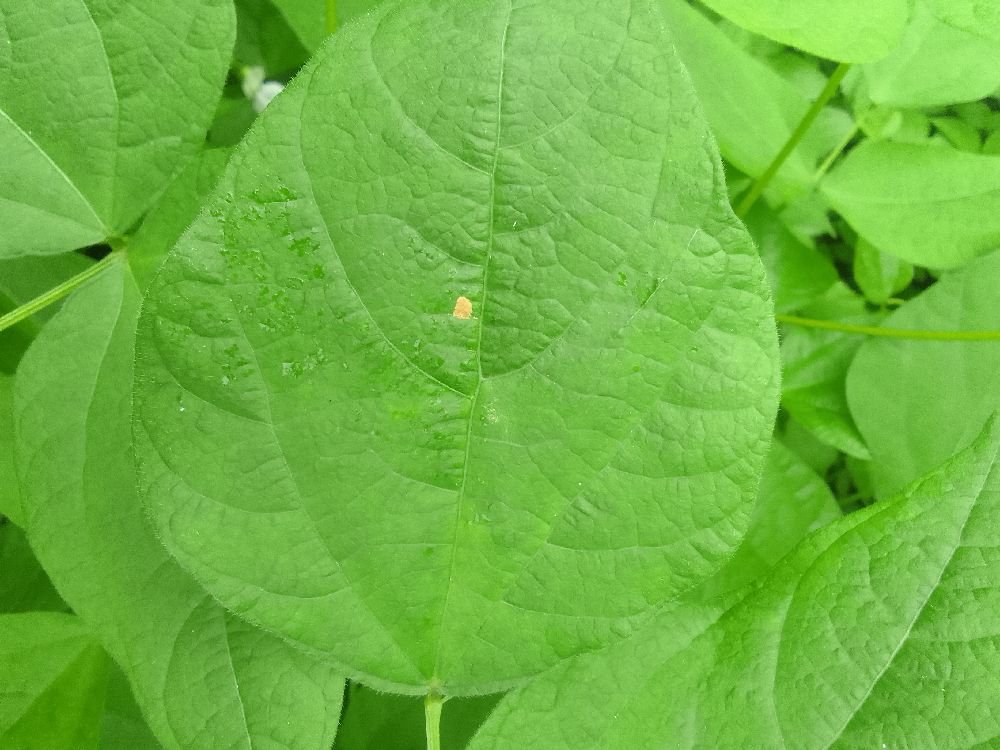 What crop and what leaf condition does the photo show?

common bean, healthy
